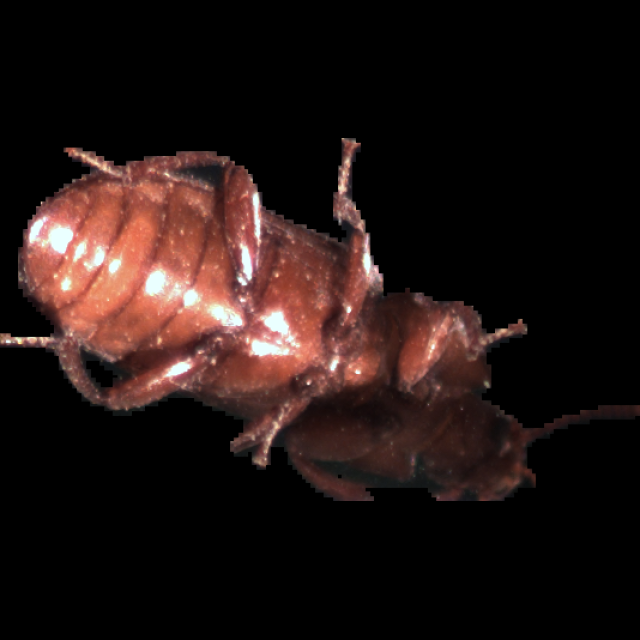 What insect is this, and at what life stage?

mealworm beetle
